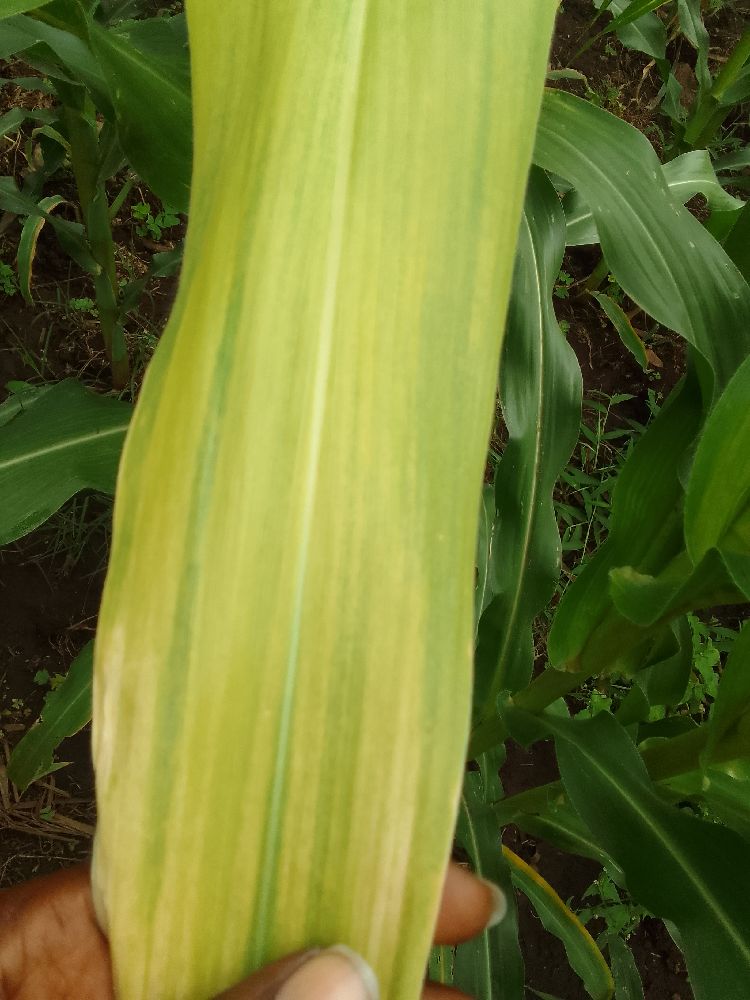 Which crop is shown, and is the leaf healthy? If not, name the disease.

maize, maize lethal necrosis
